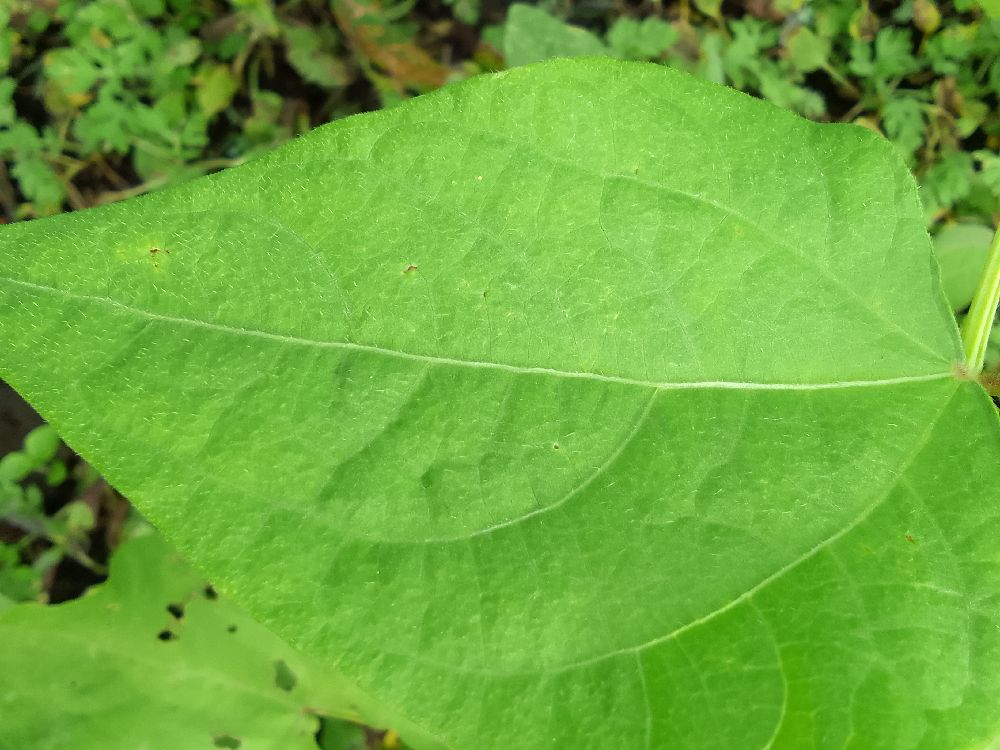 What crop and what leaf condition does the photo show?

common bean, healthy
